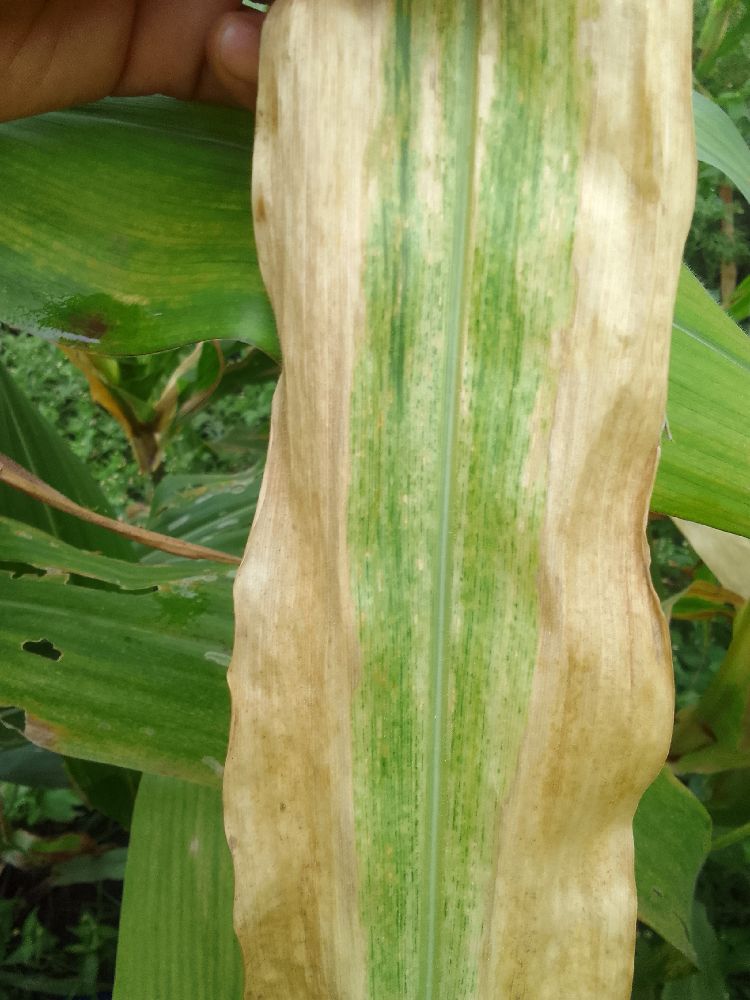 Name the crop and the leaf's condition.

maize, maize lethal necrosis
